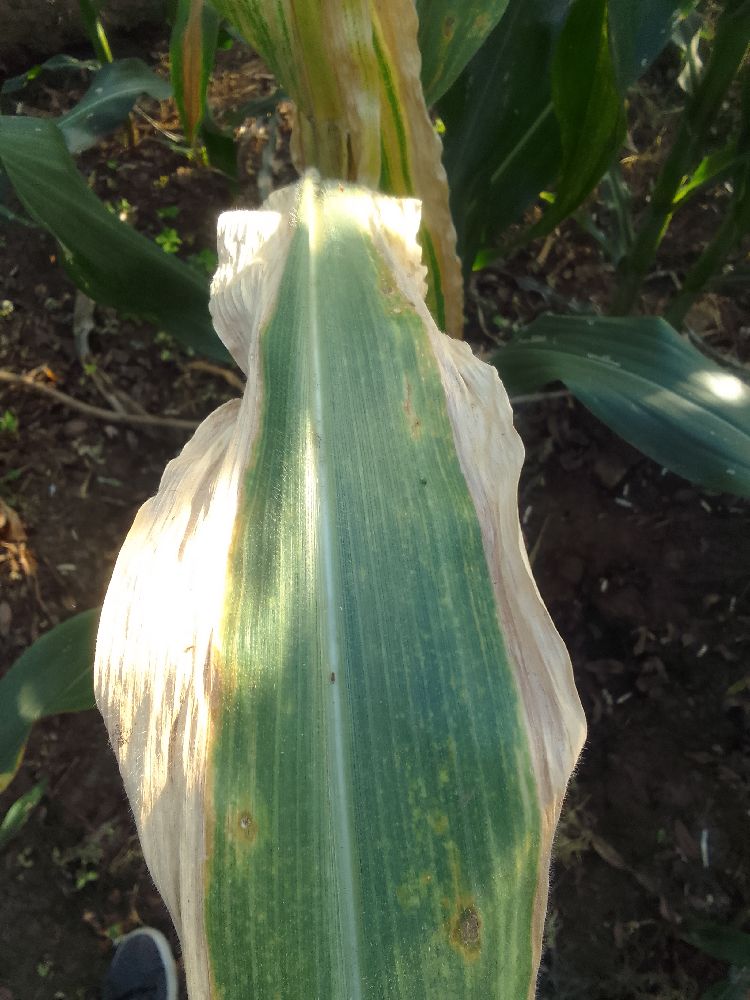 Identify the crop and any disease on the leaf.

maize, maize lethal necrosis
